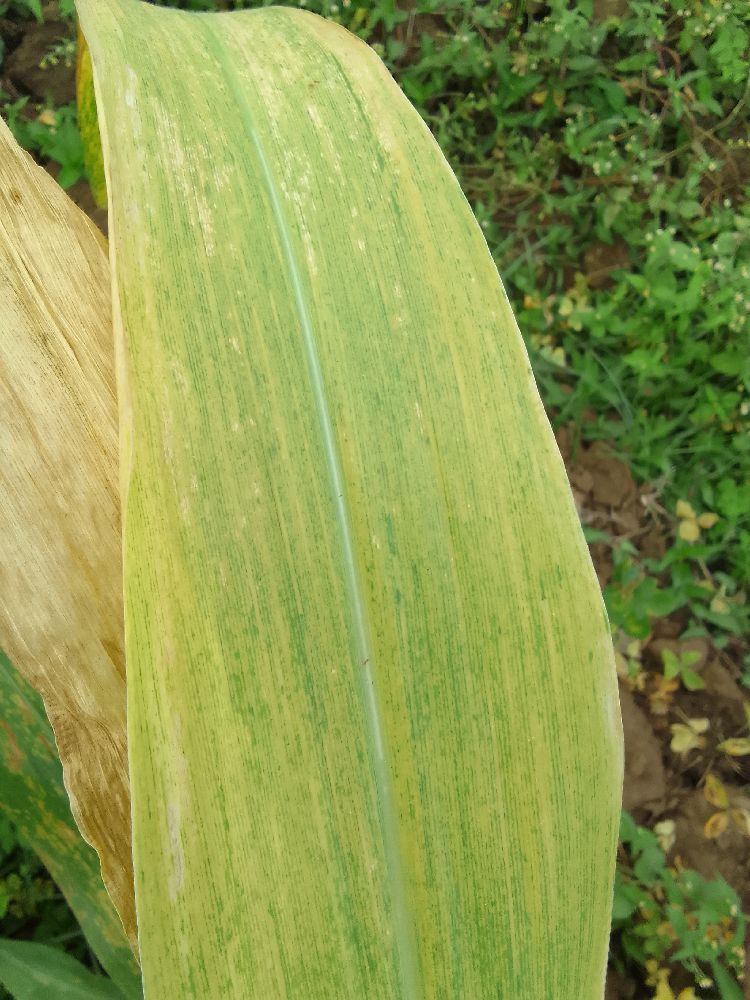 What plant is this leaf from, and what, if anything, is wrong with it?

maize, maize lethal necrosis
